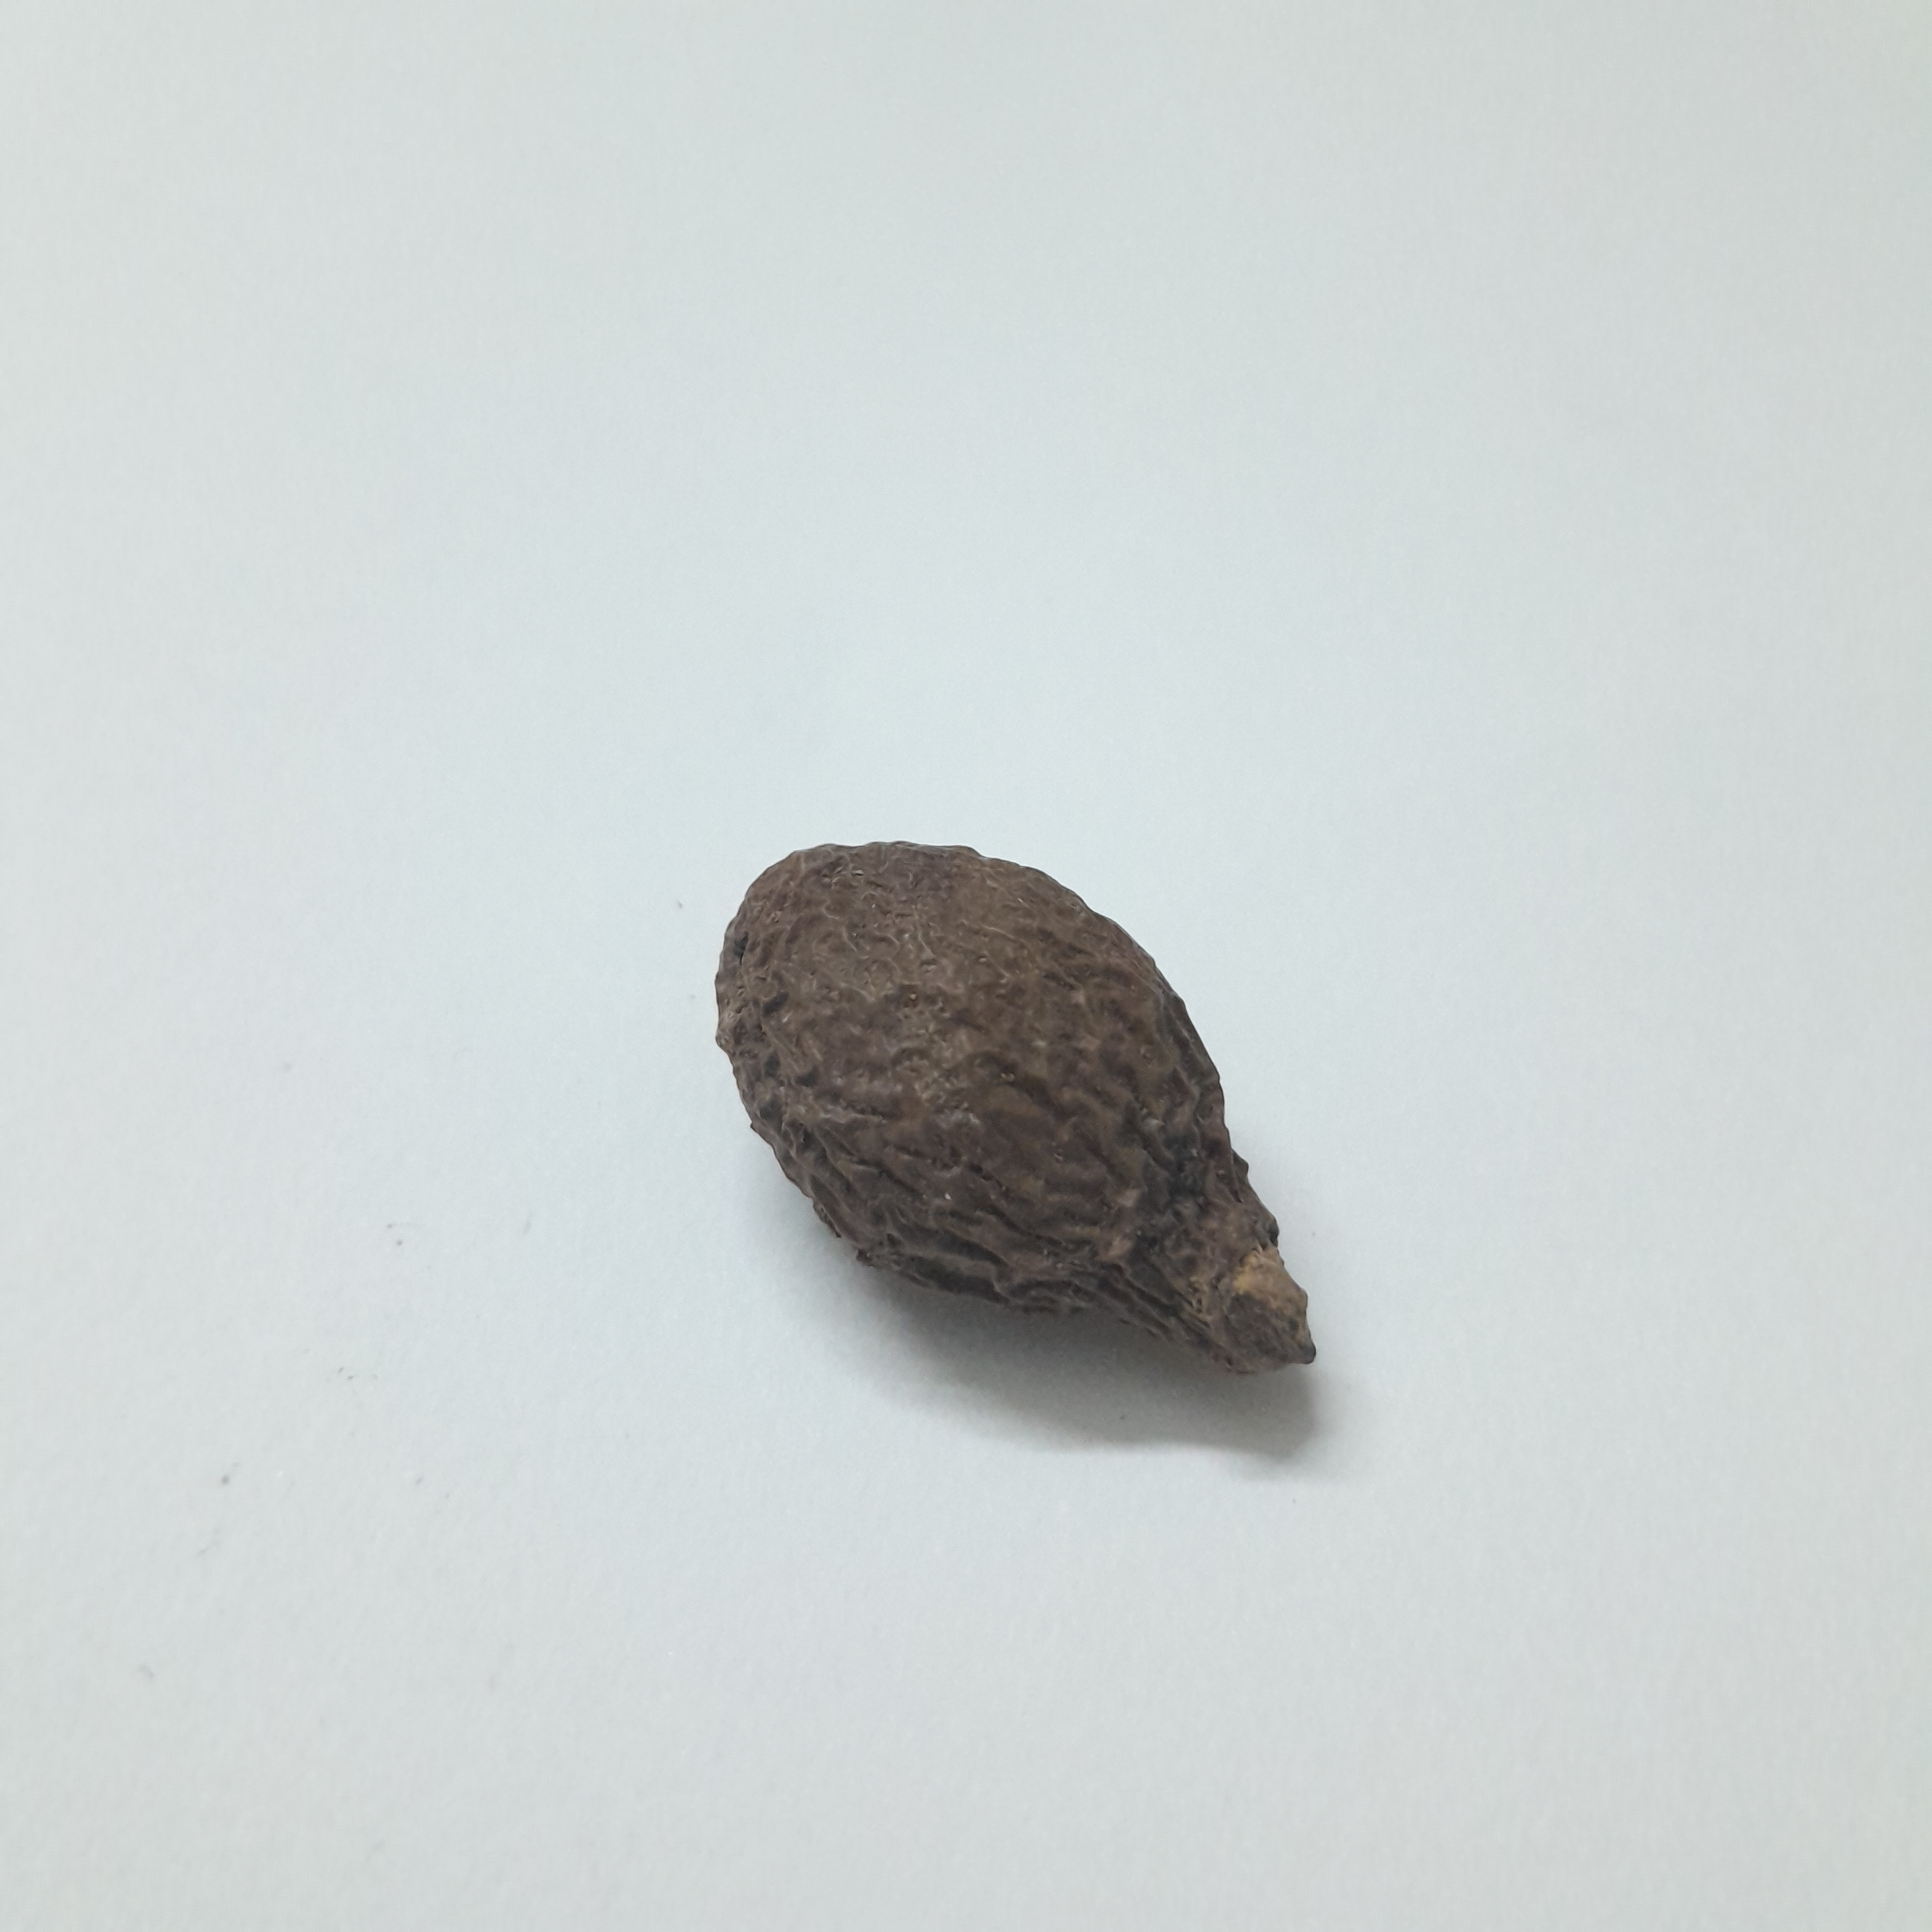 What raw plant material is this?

niranjanphal
